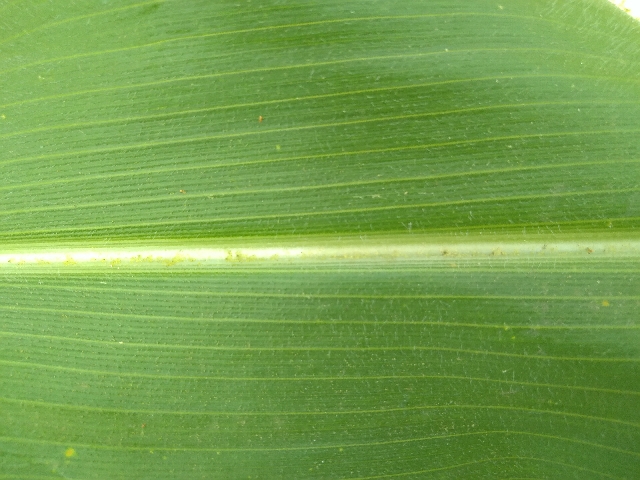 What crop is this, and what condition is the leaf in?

maize, healthy
